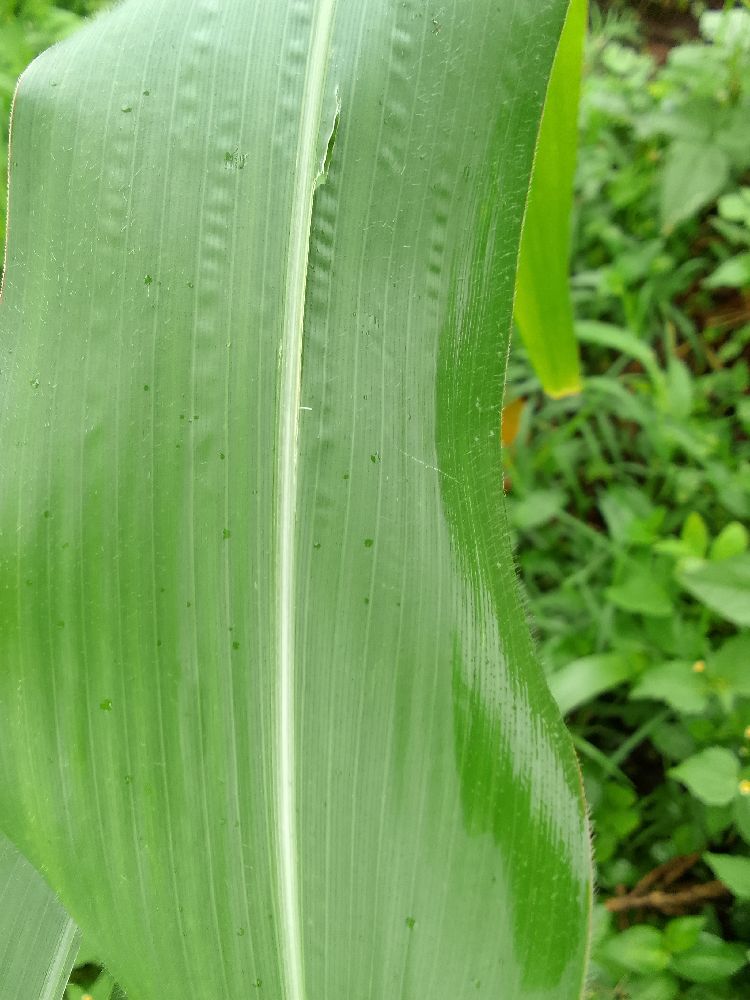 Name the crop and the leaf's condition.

maize, healthy
